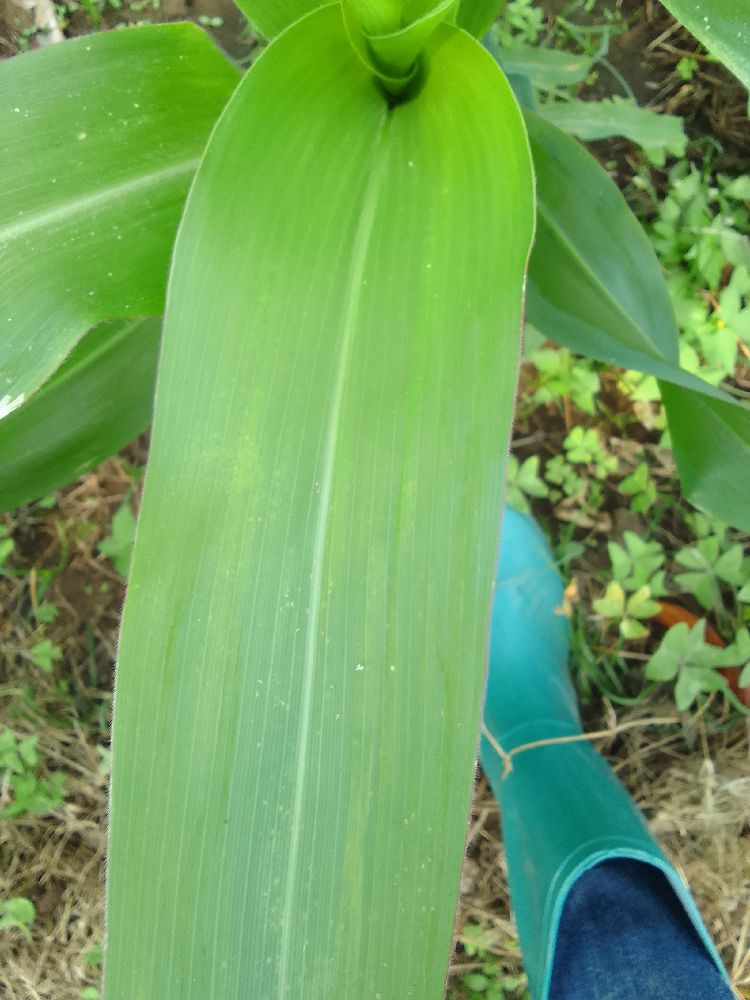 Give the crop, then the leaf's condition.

maize, healthy
